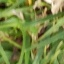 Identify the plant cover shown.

grass
